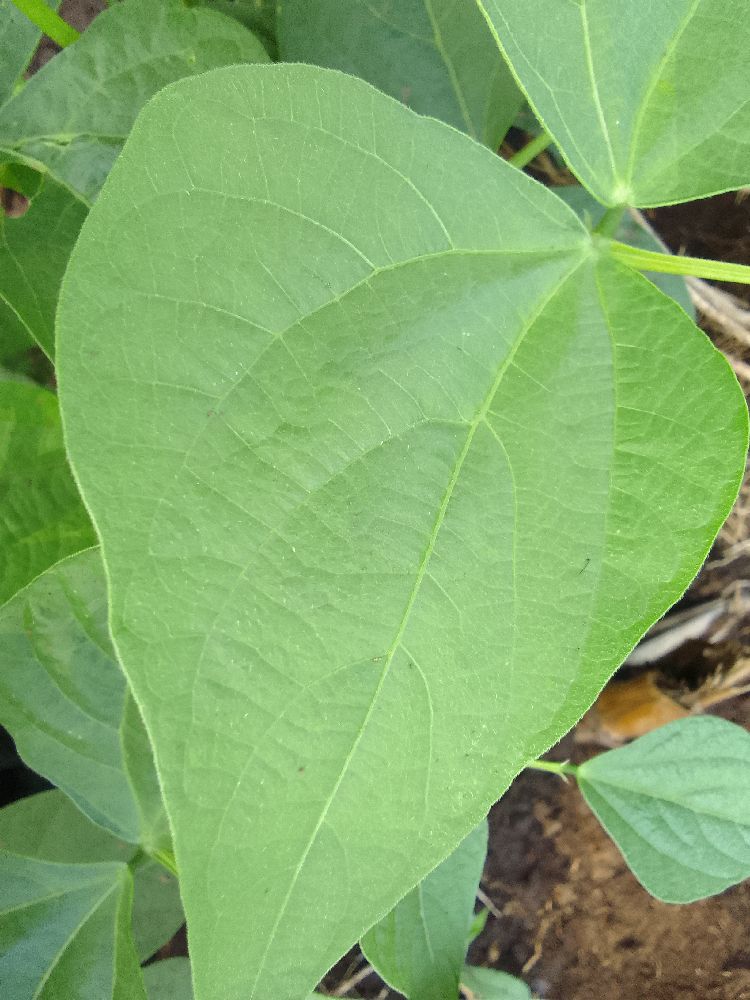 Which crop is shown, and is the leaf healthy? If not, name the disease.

common bean, healthy
